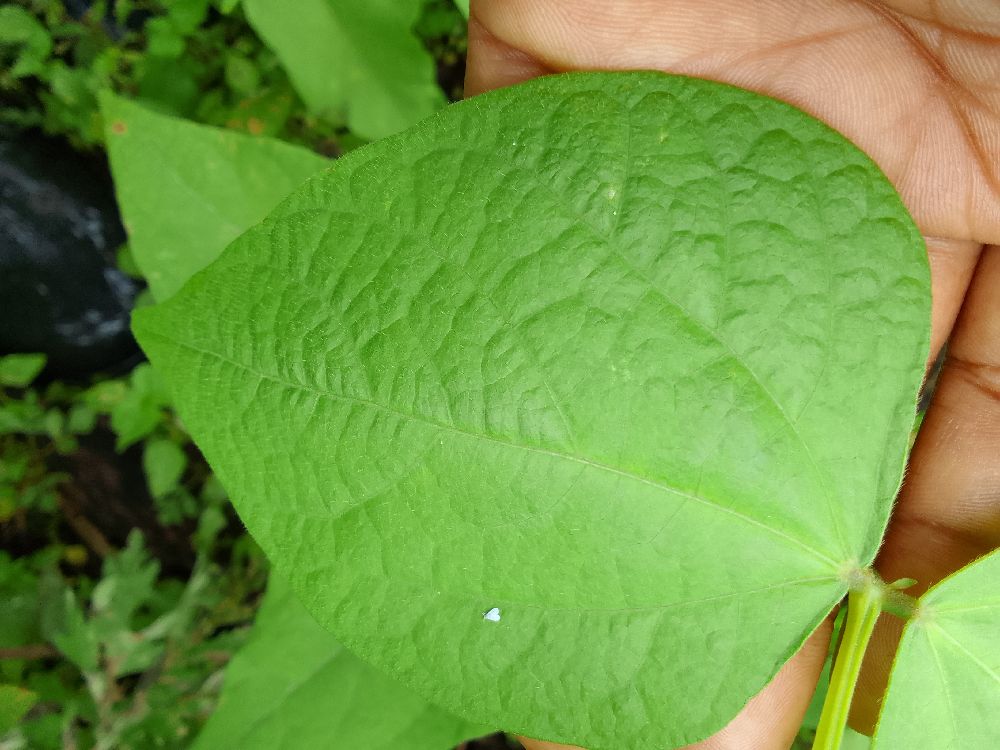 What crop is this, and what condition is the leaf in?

common bean, healthy
